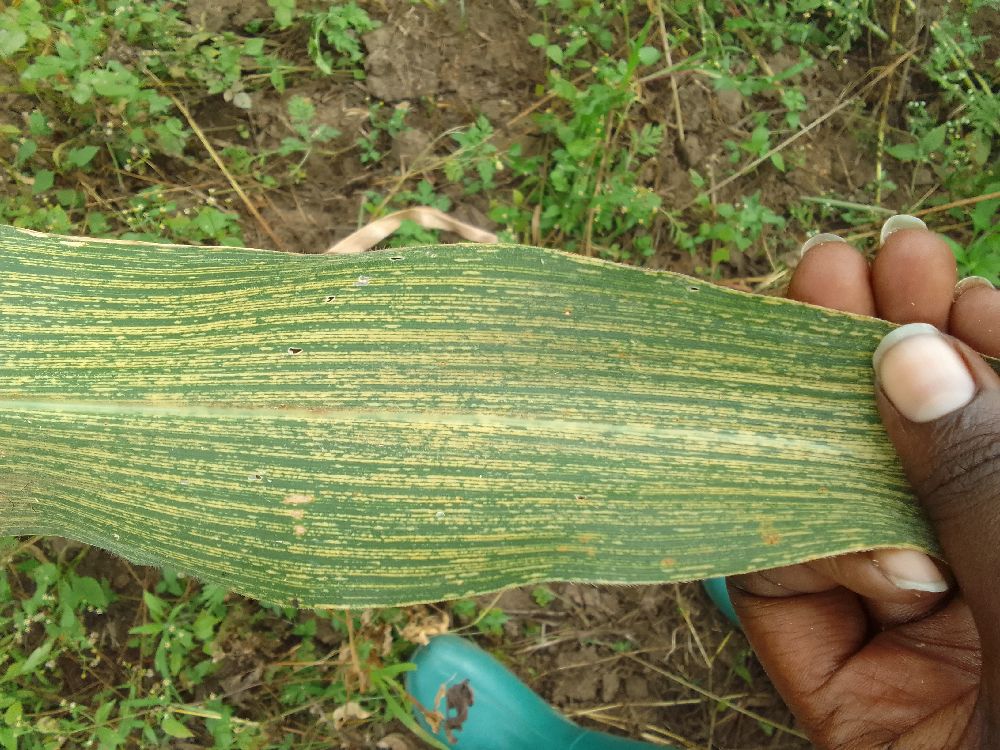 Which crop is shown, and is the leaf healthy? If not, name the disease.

maize, maize streak virus
